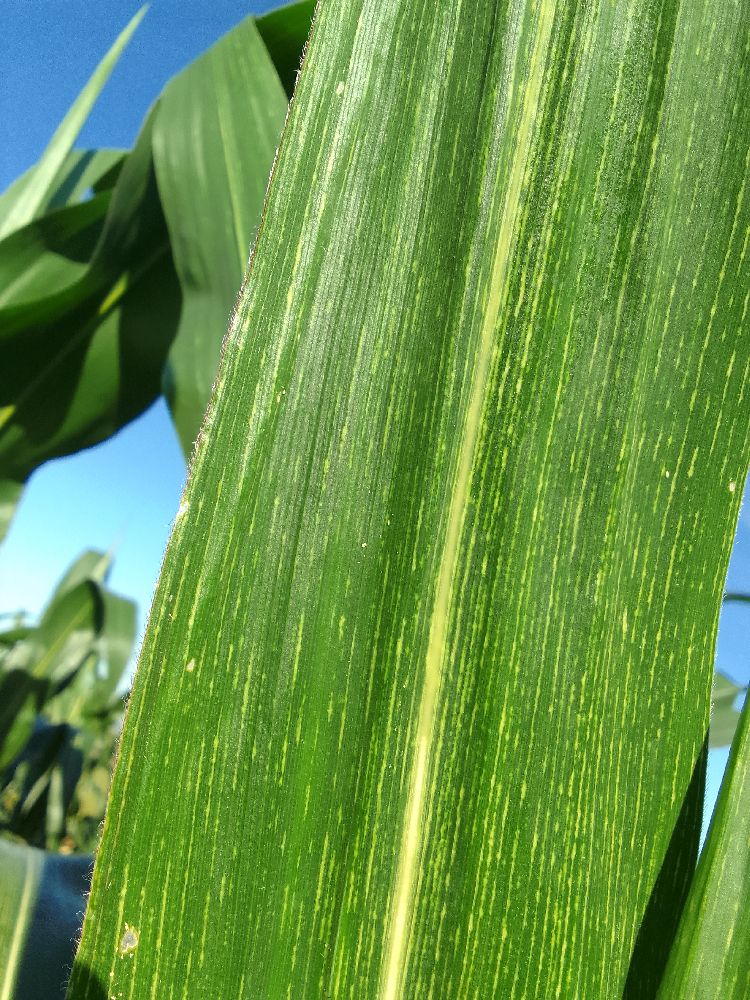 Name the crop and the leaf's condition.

maize, maize streak virus
